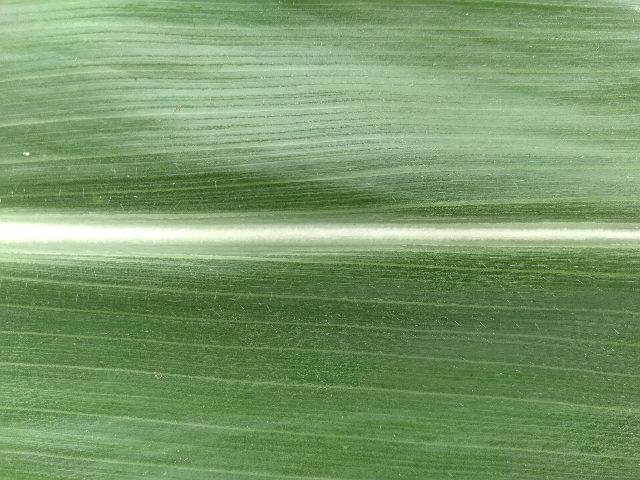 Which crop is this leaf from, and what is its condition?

maize, healthy
